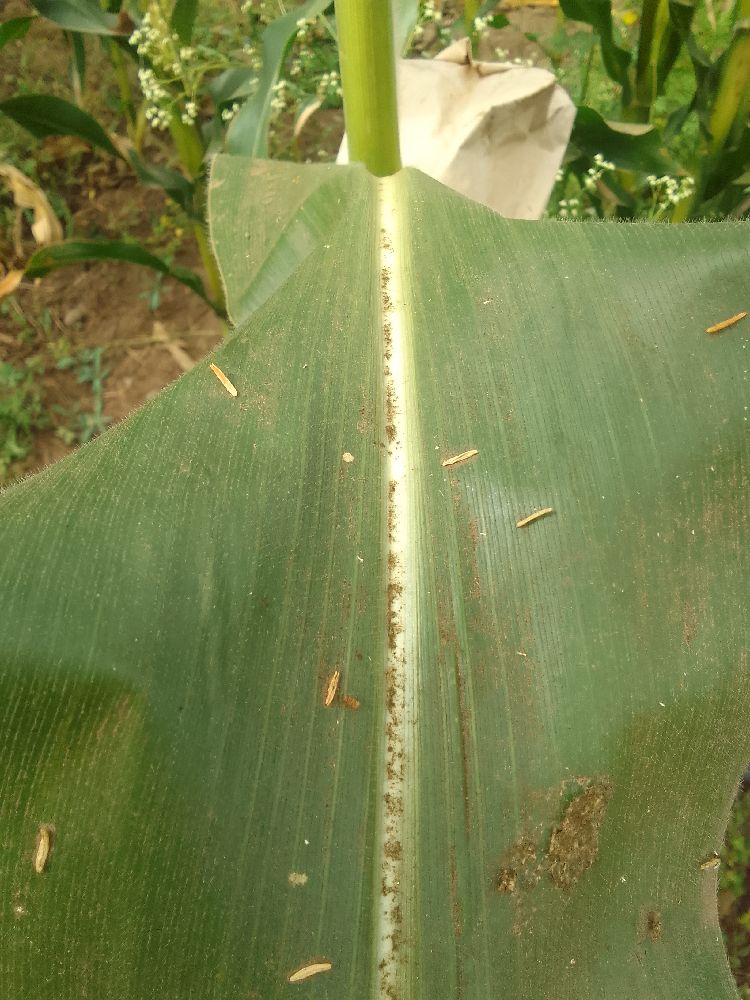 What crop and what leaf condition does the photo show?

maize, healthy
